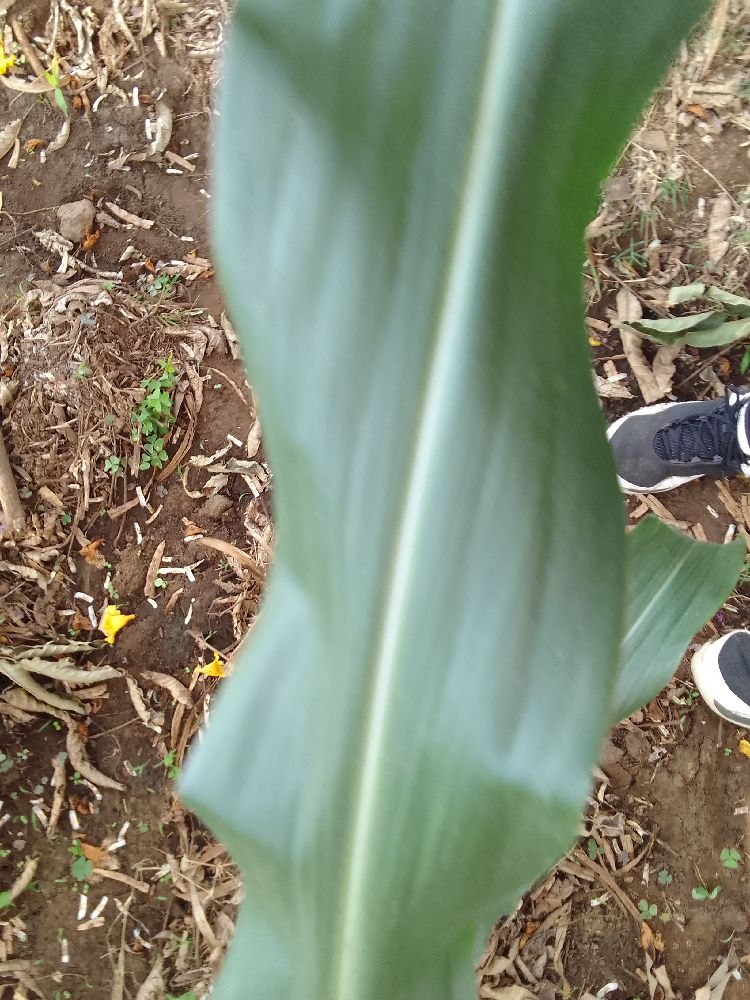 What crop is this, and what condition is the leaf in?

maize, healthy
